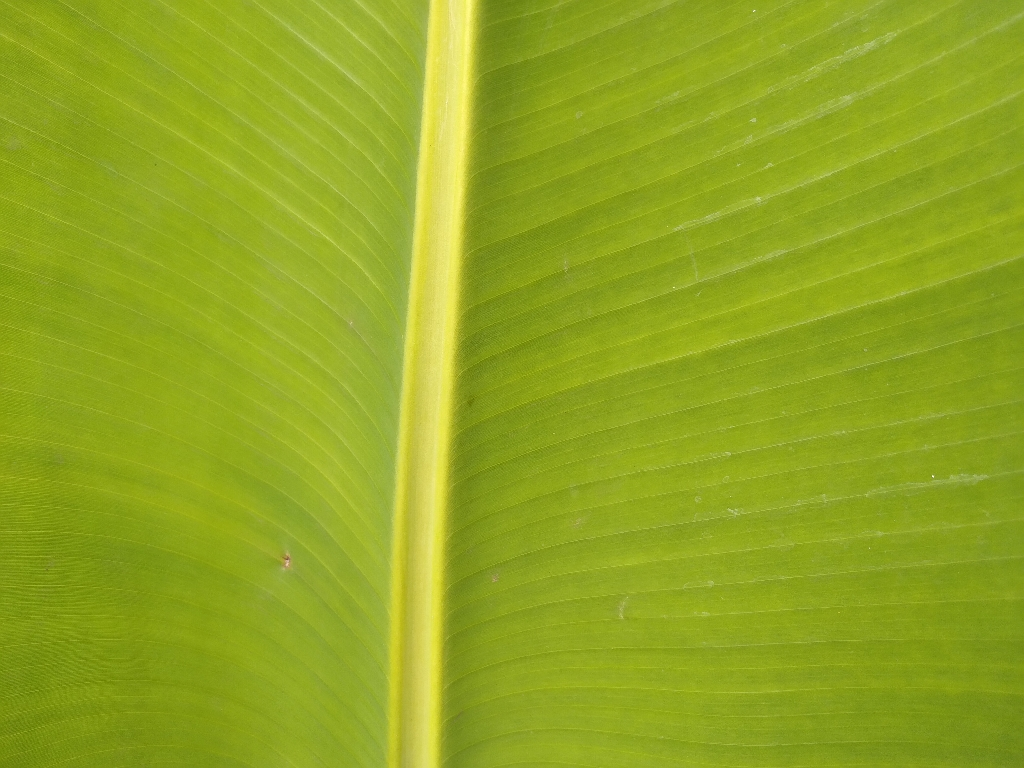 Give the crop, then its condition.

banana, healthy
